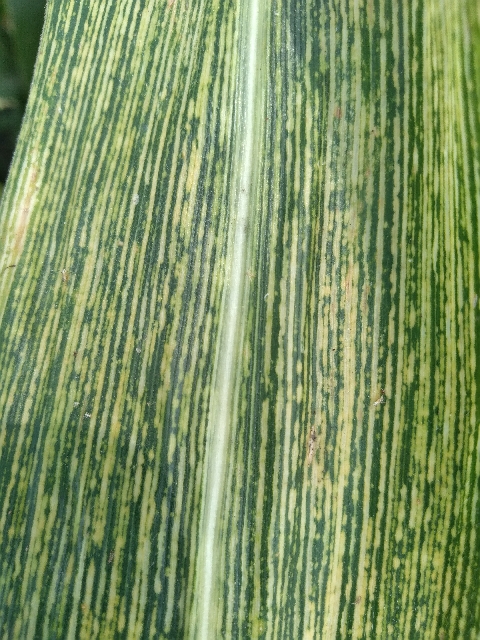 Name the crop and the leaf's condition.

maize, maize streak virus
